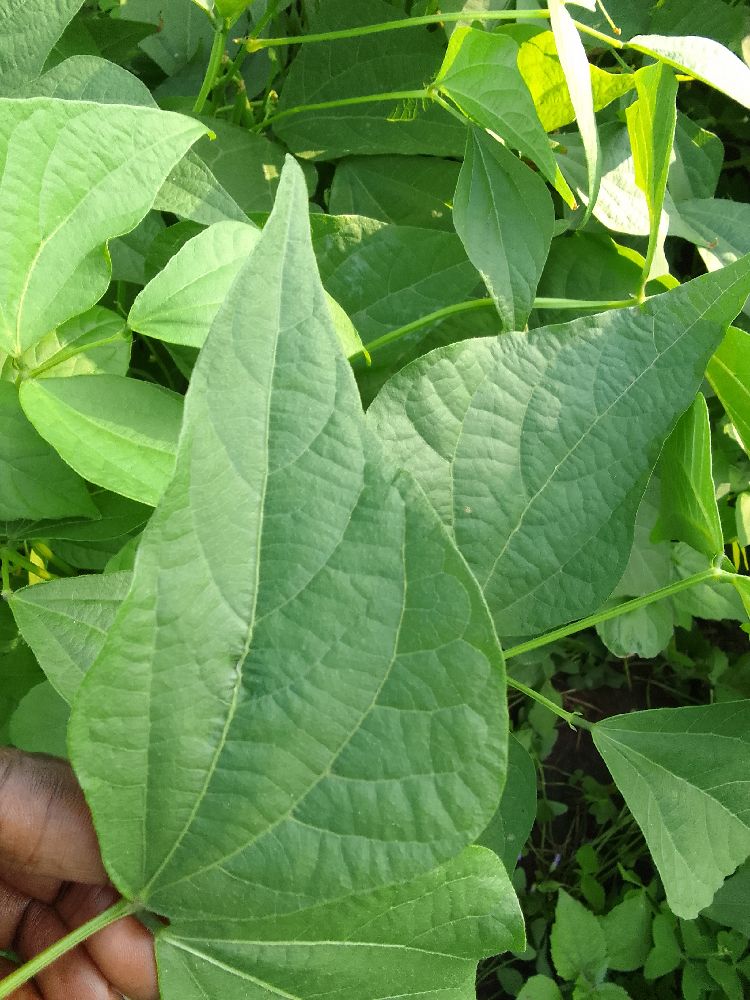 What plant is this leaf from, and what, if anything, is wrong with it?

common bean, healthy
